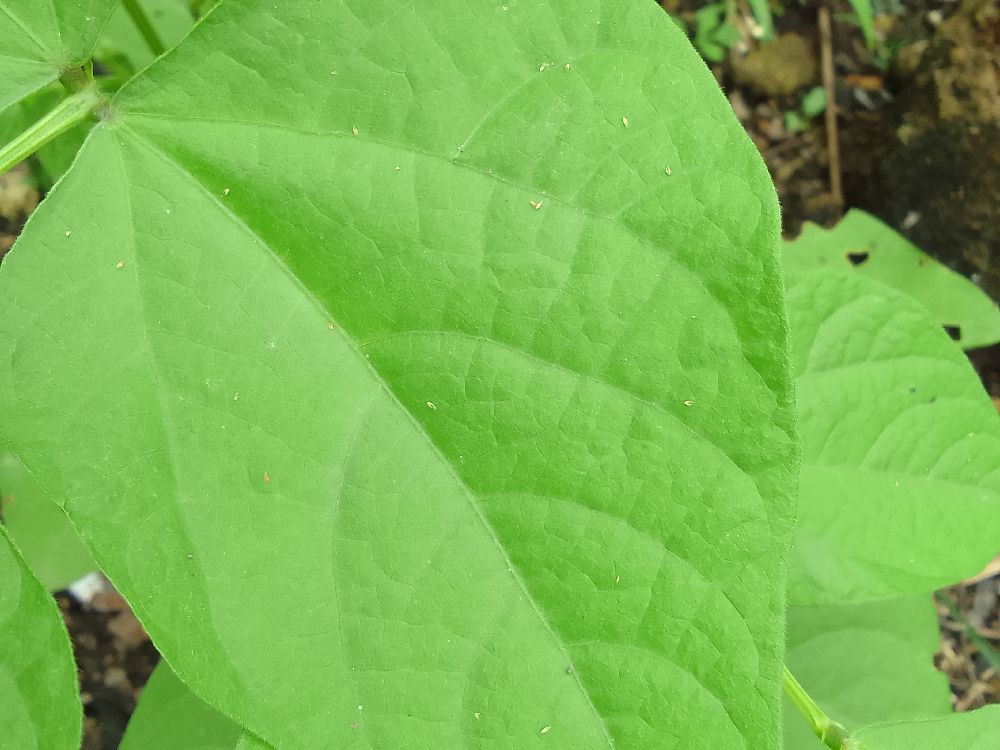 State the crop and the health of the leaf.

common bean, healthy
